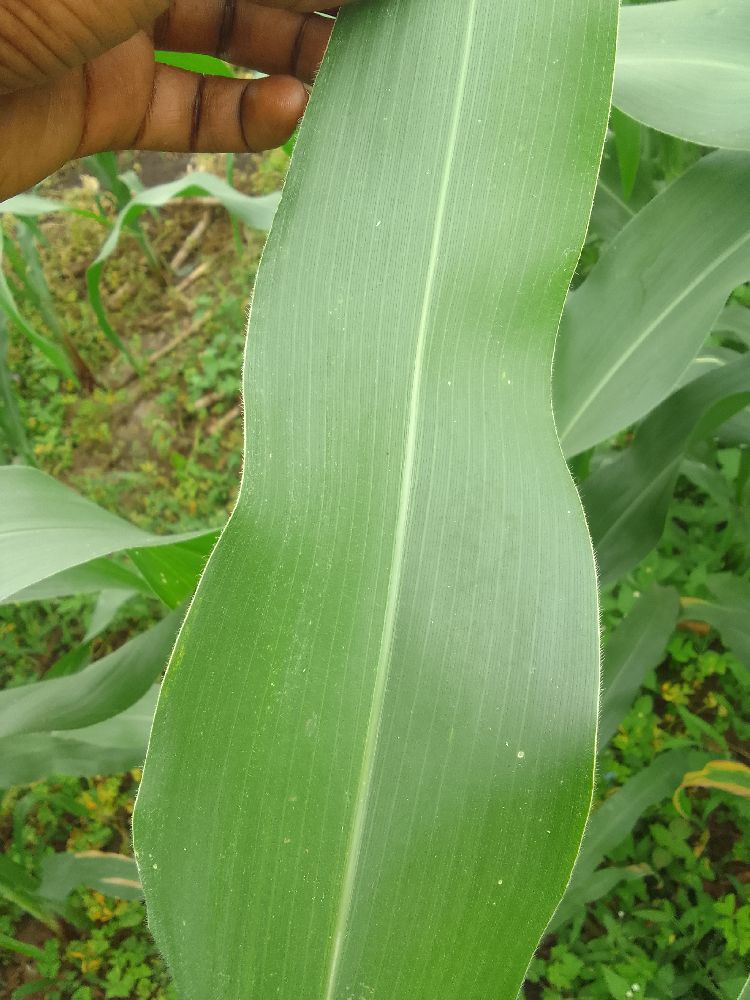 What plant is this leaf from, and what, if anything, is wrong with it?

maize, healthy
